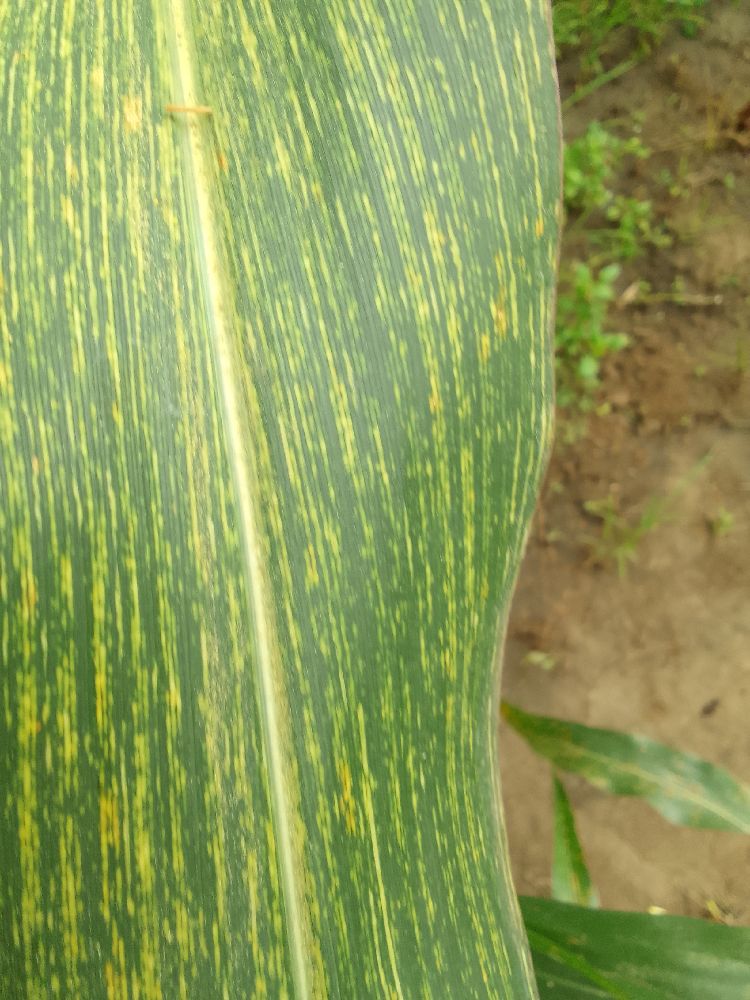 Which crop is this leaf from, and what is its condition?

maize, maize streak virus
